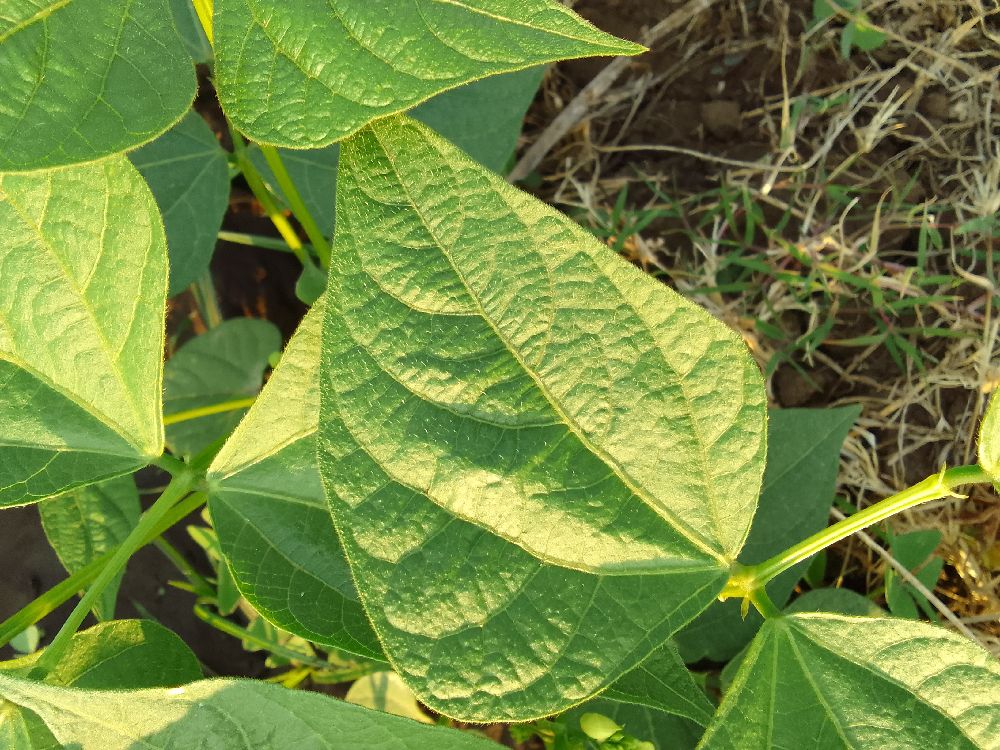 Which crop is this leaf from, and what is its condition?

common bean, healthy
